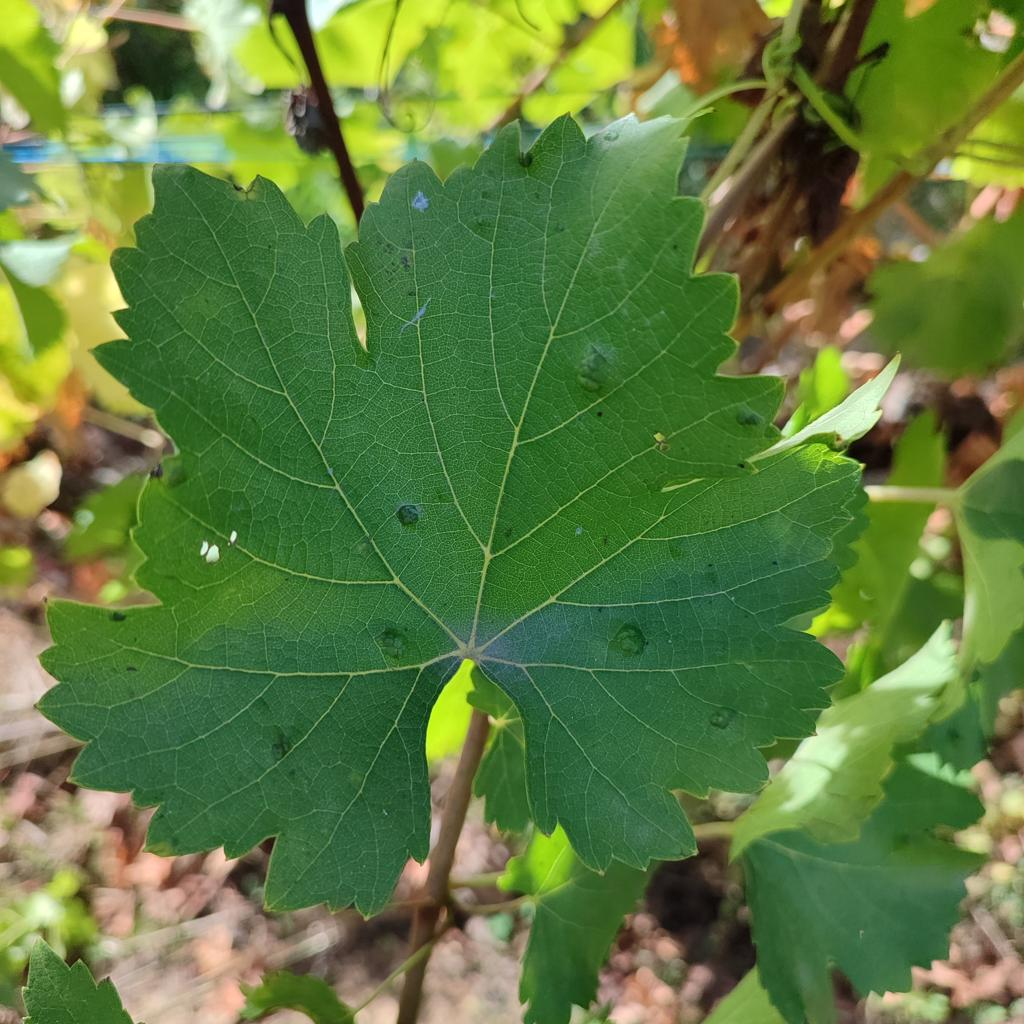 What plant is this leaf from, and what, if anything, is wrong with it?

grapevine, erineum mite
